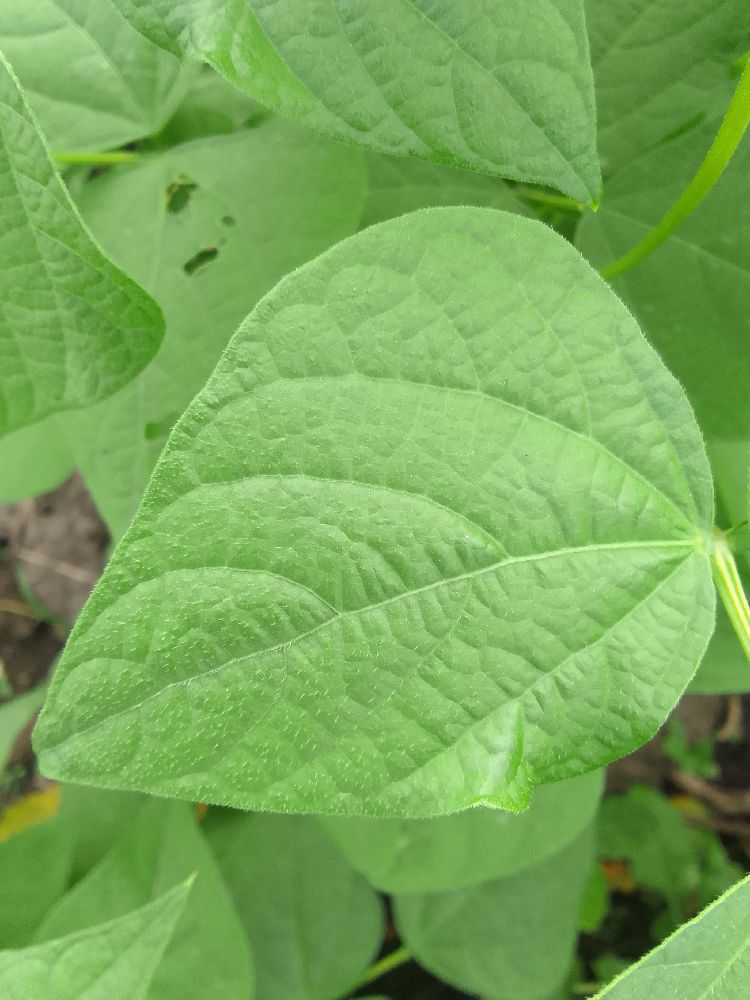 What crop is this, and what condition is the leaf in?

common bean, healthy
